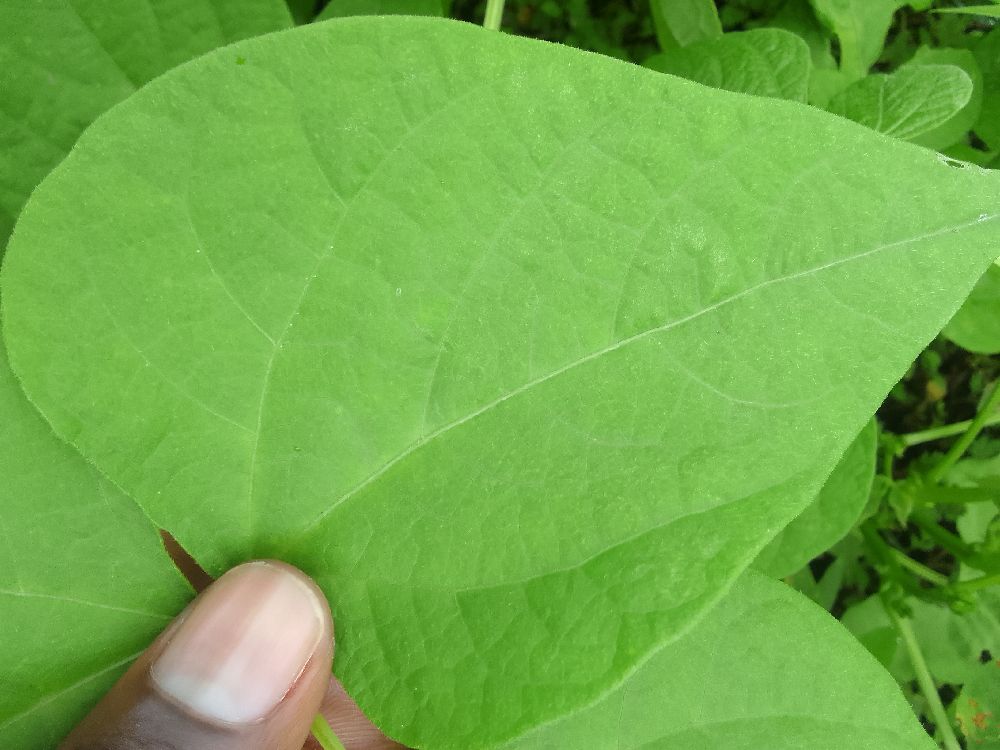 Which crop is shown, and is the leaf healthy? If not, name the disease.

common bean, healthy
